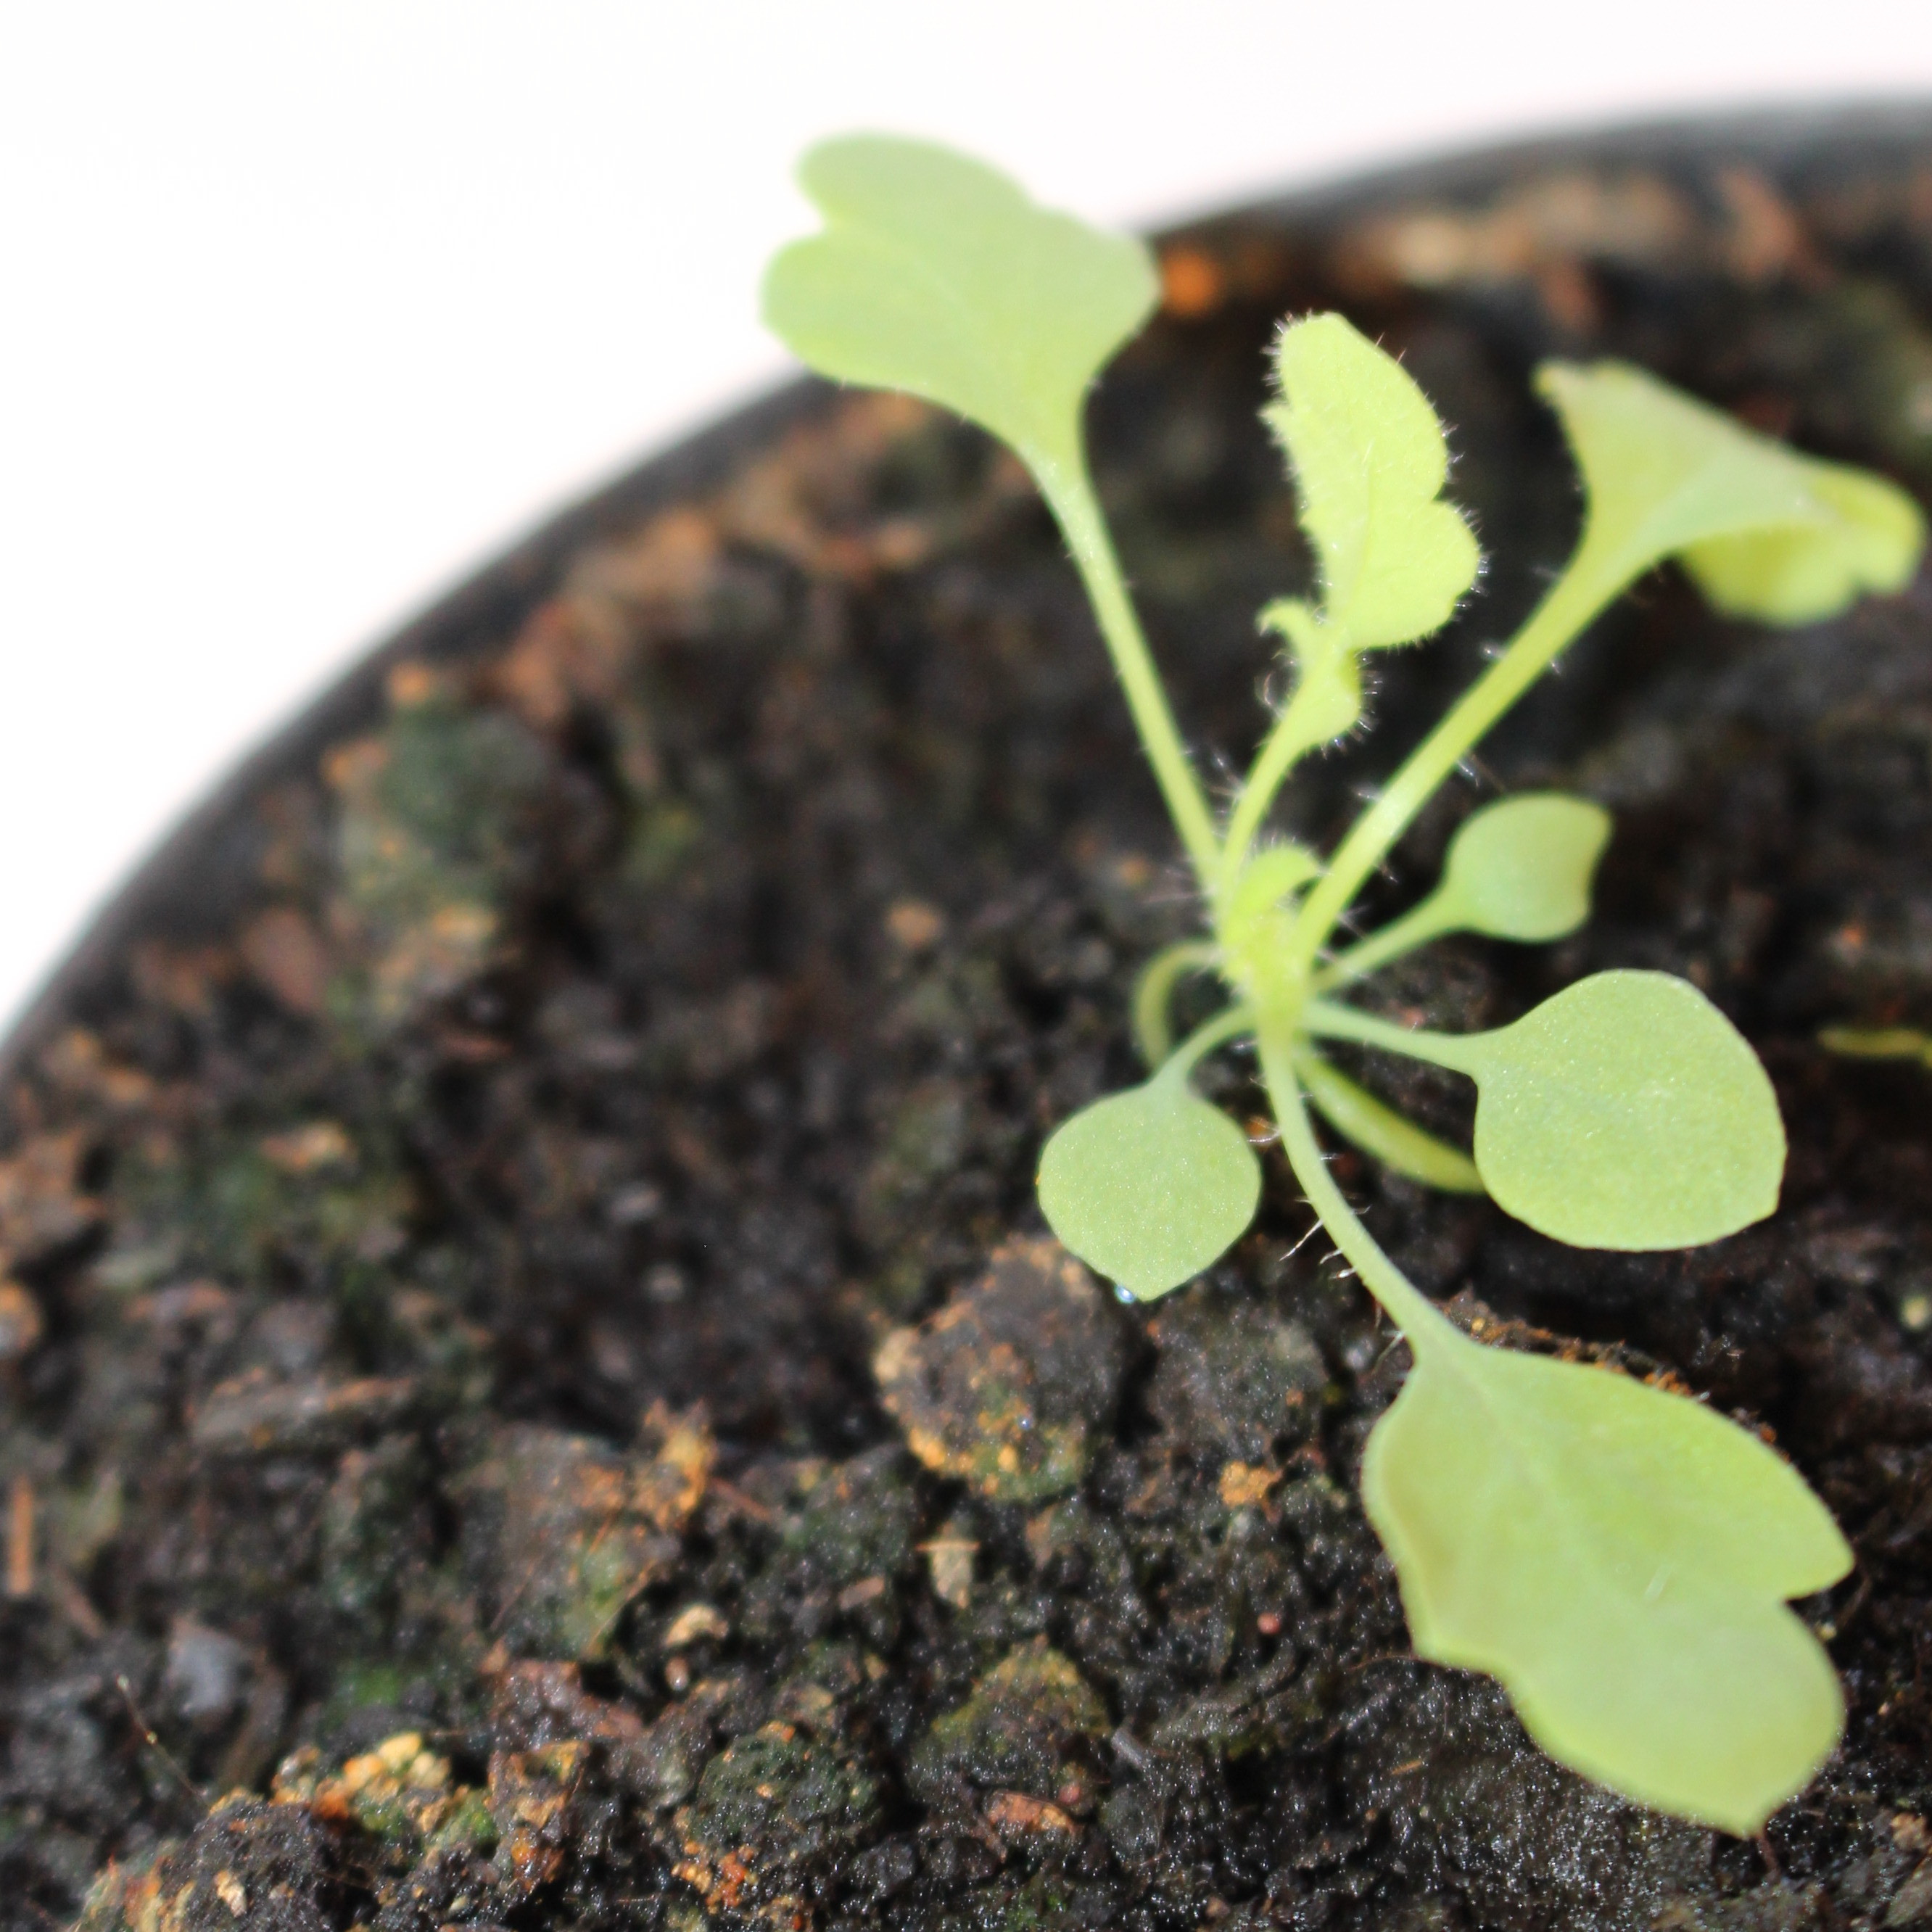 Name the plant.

Papaver rhoeas
